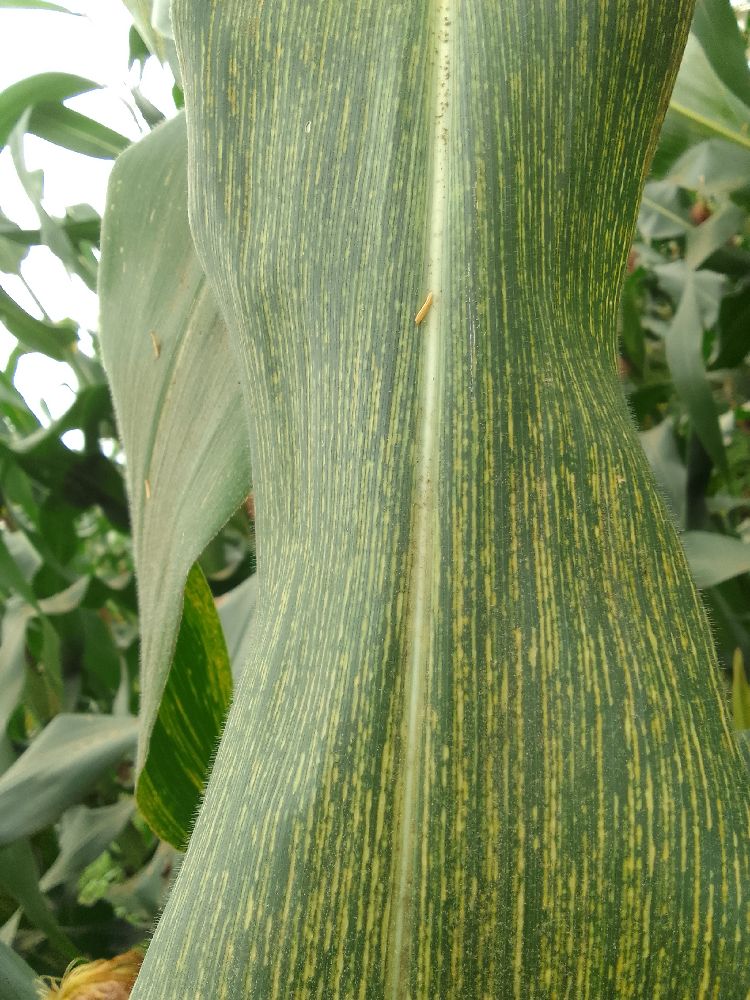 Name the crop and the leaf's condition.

maize, maize streak virus
